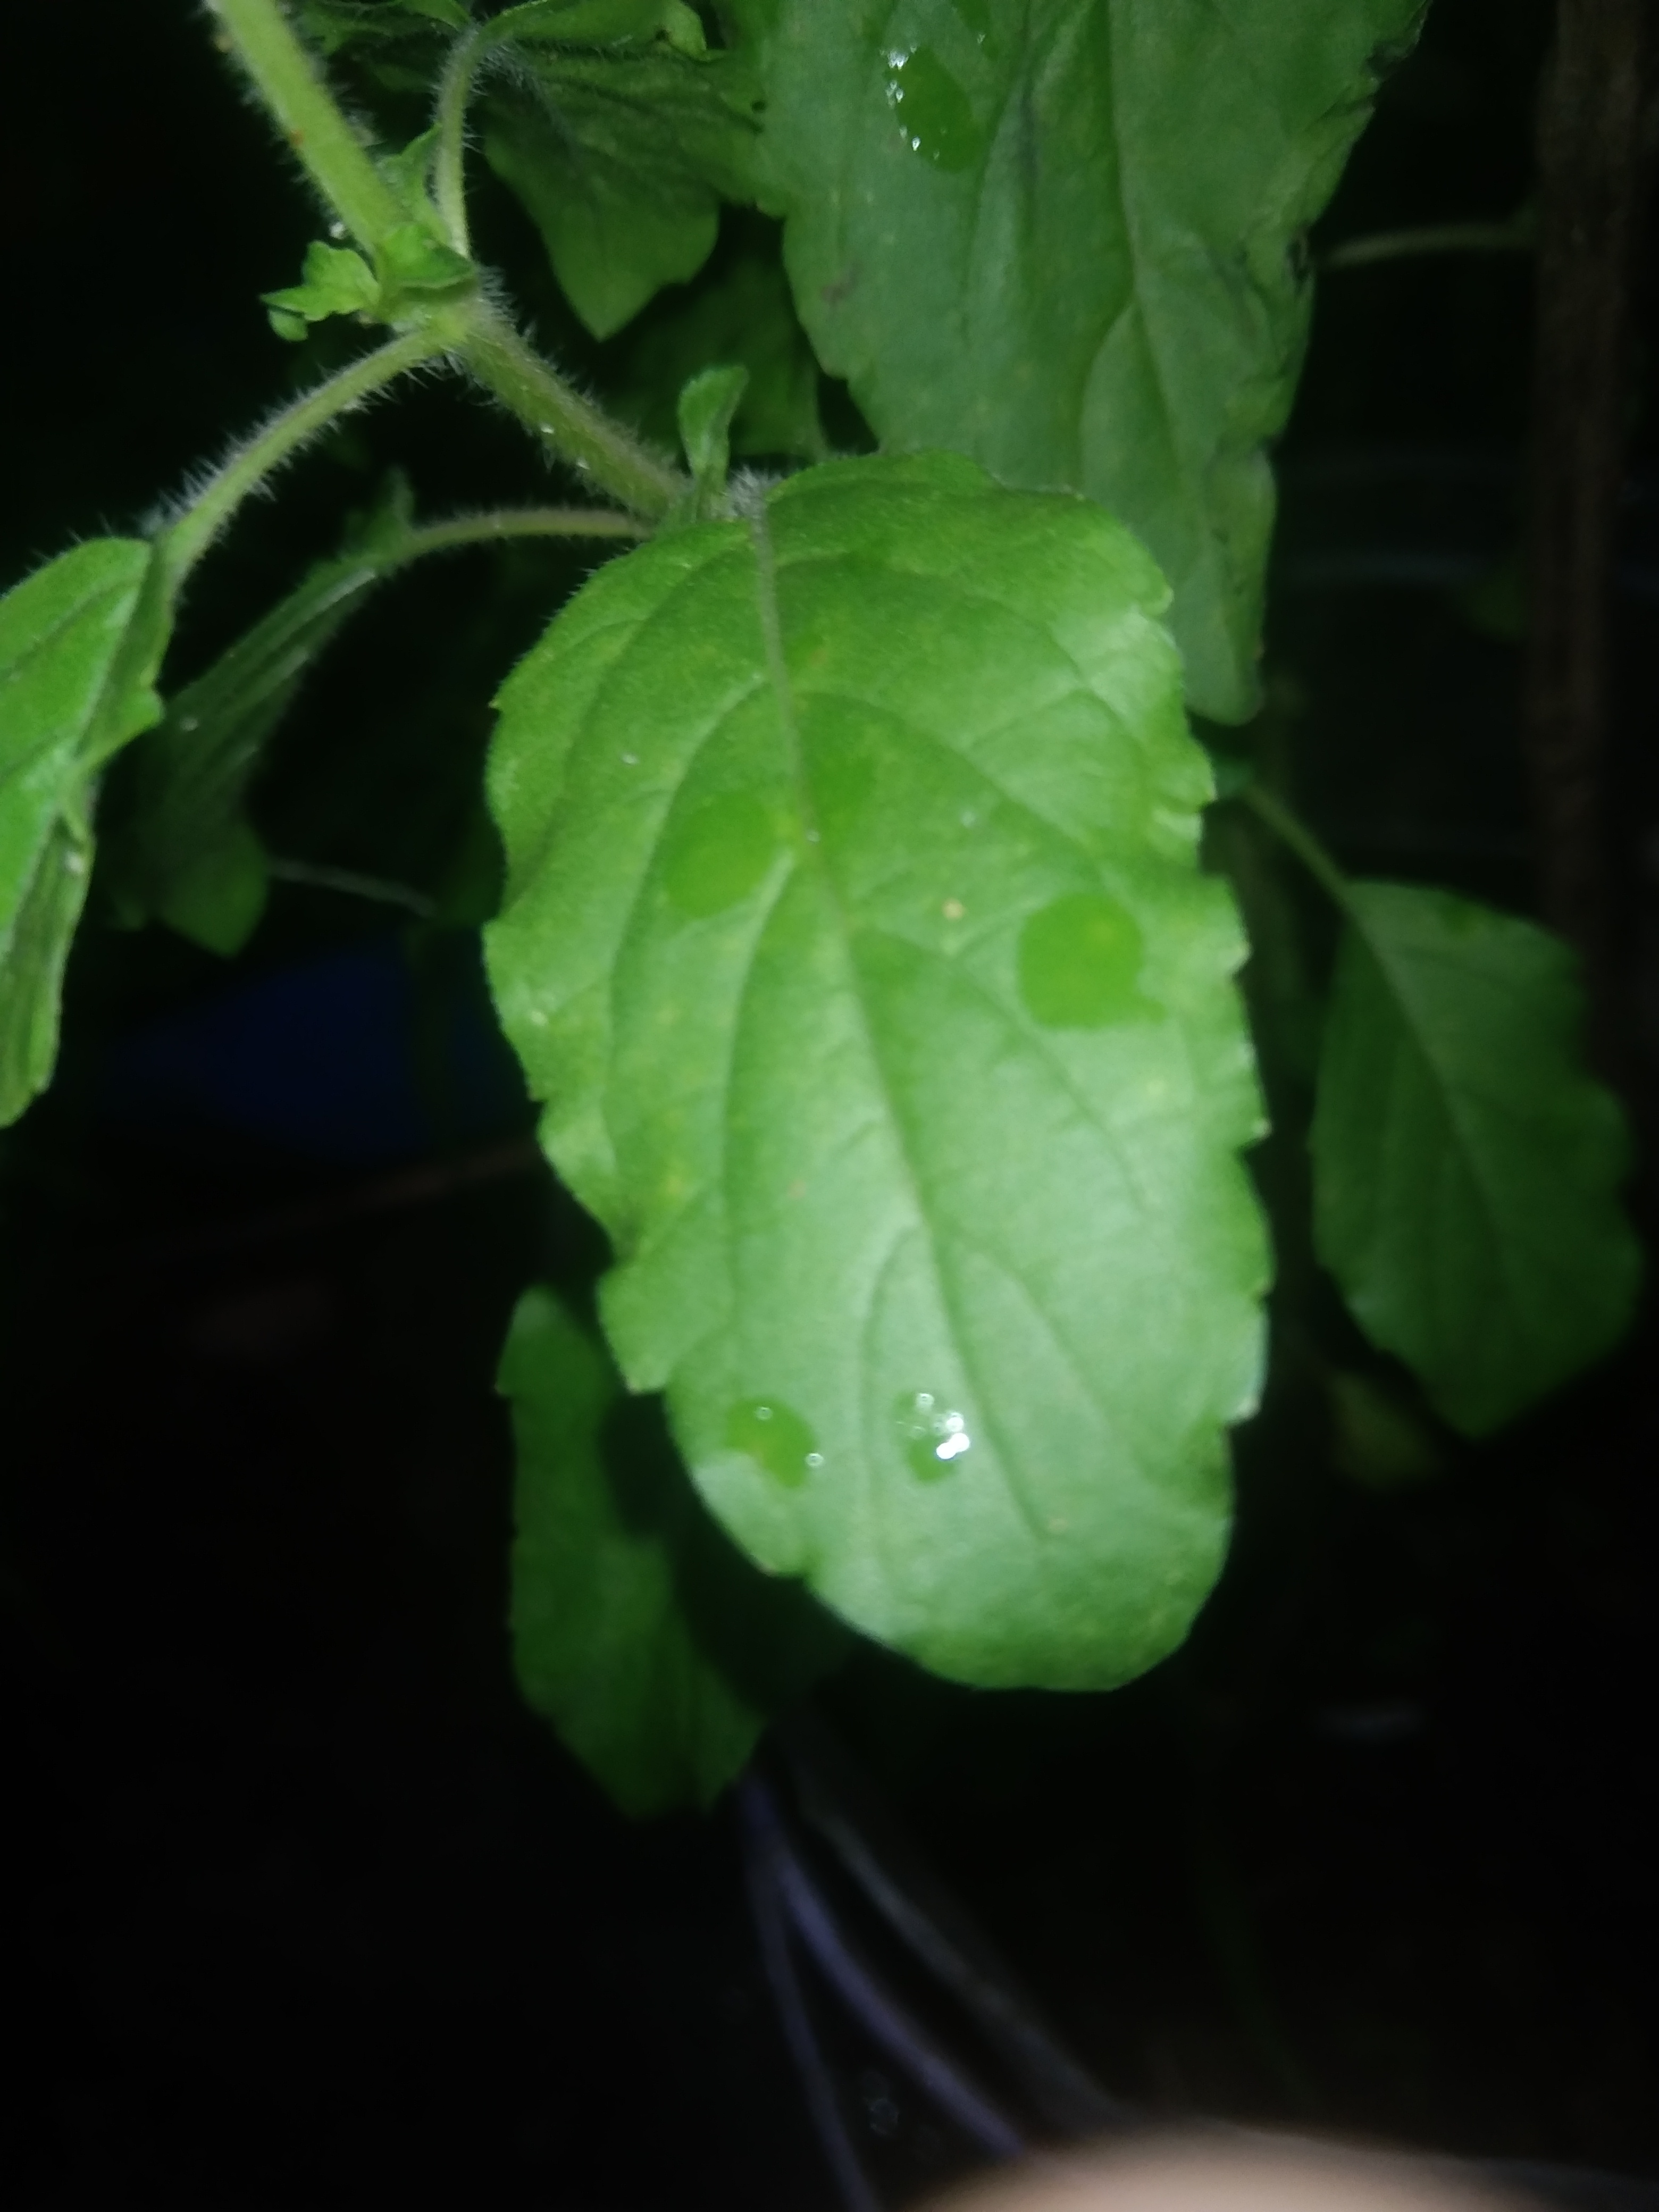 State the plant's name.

tulshi
